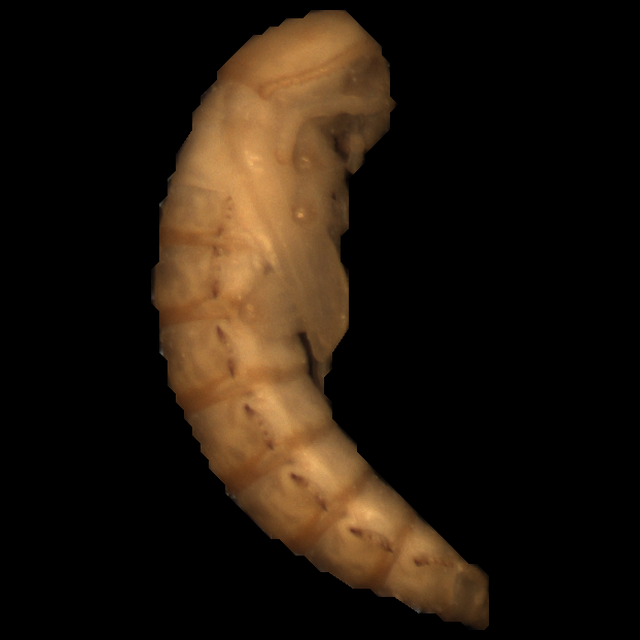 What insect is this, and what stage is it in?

mealworm pupa
